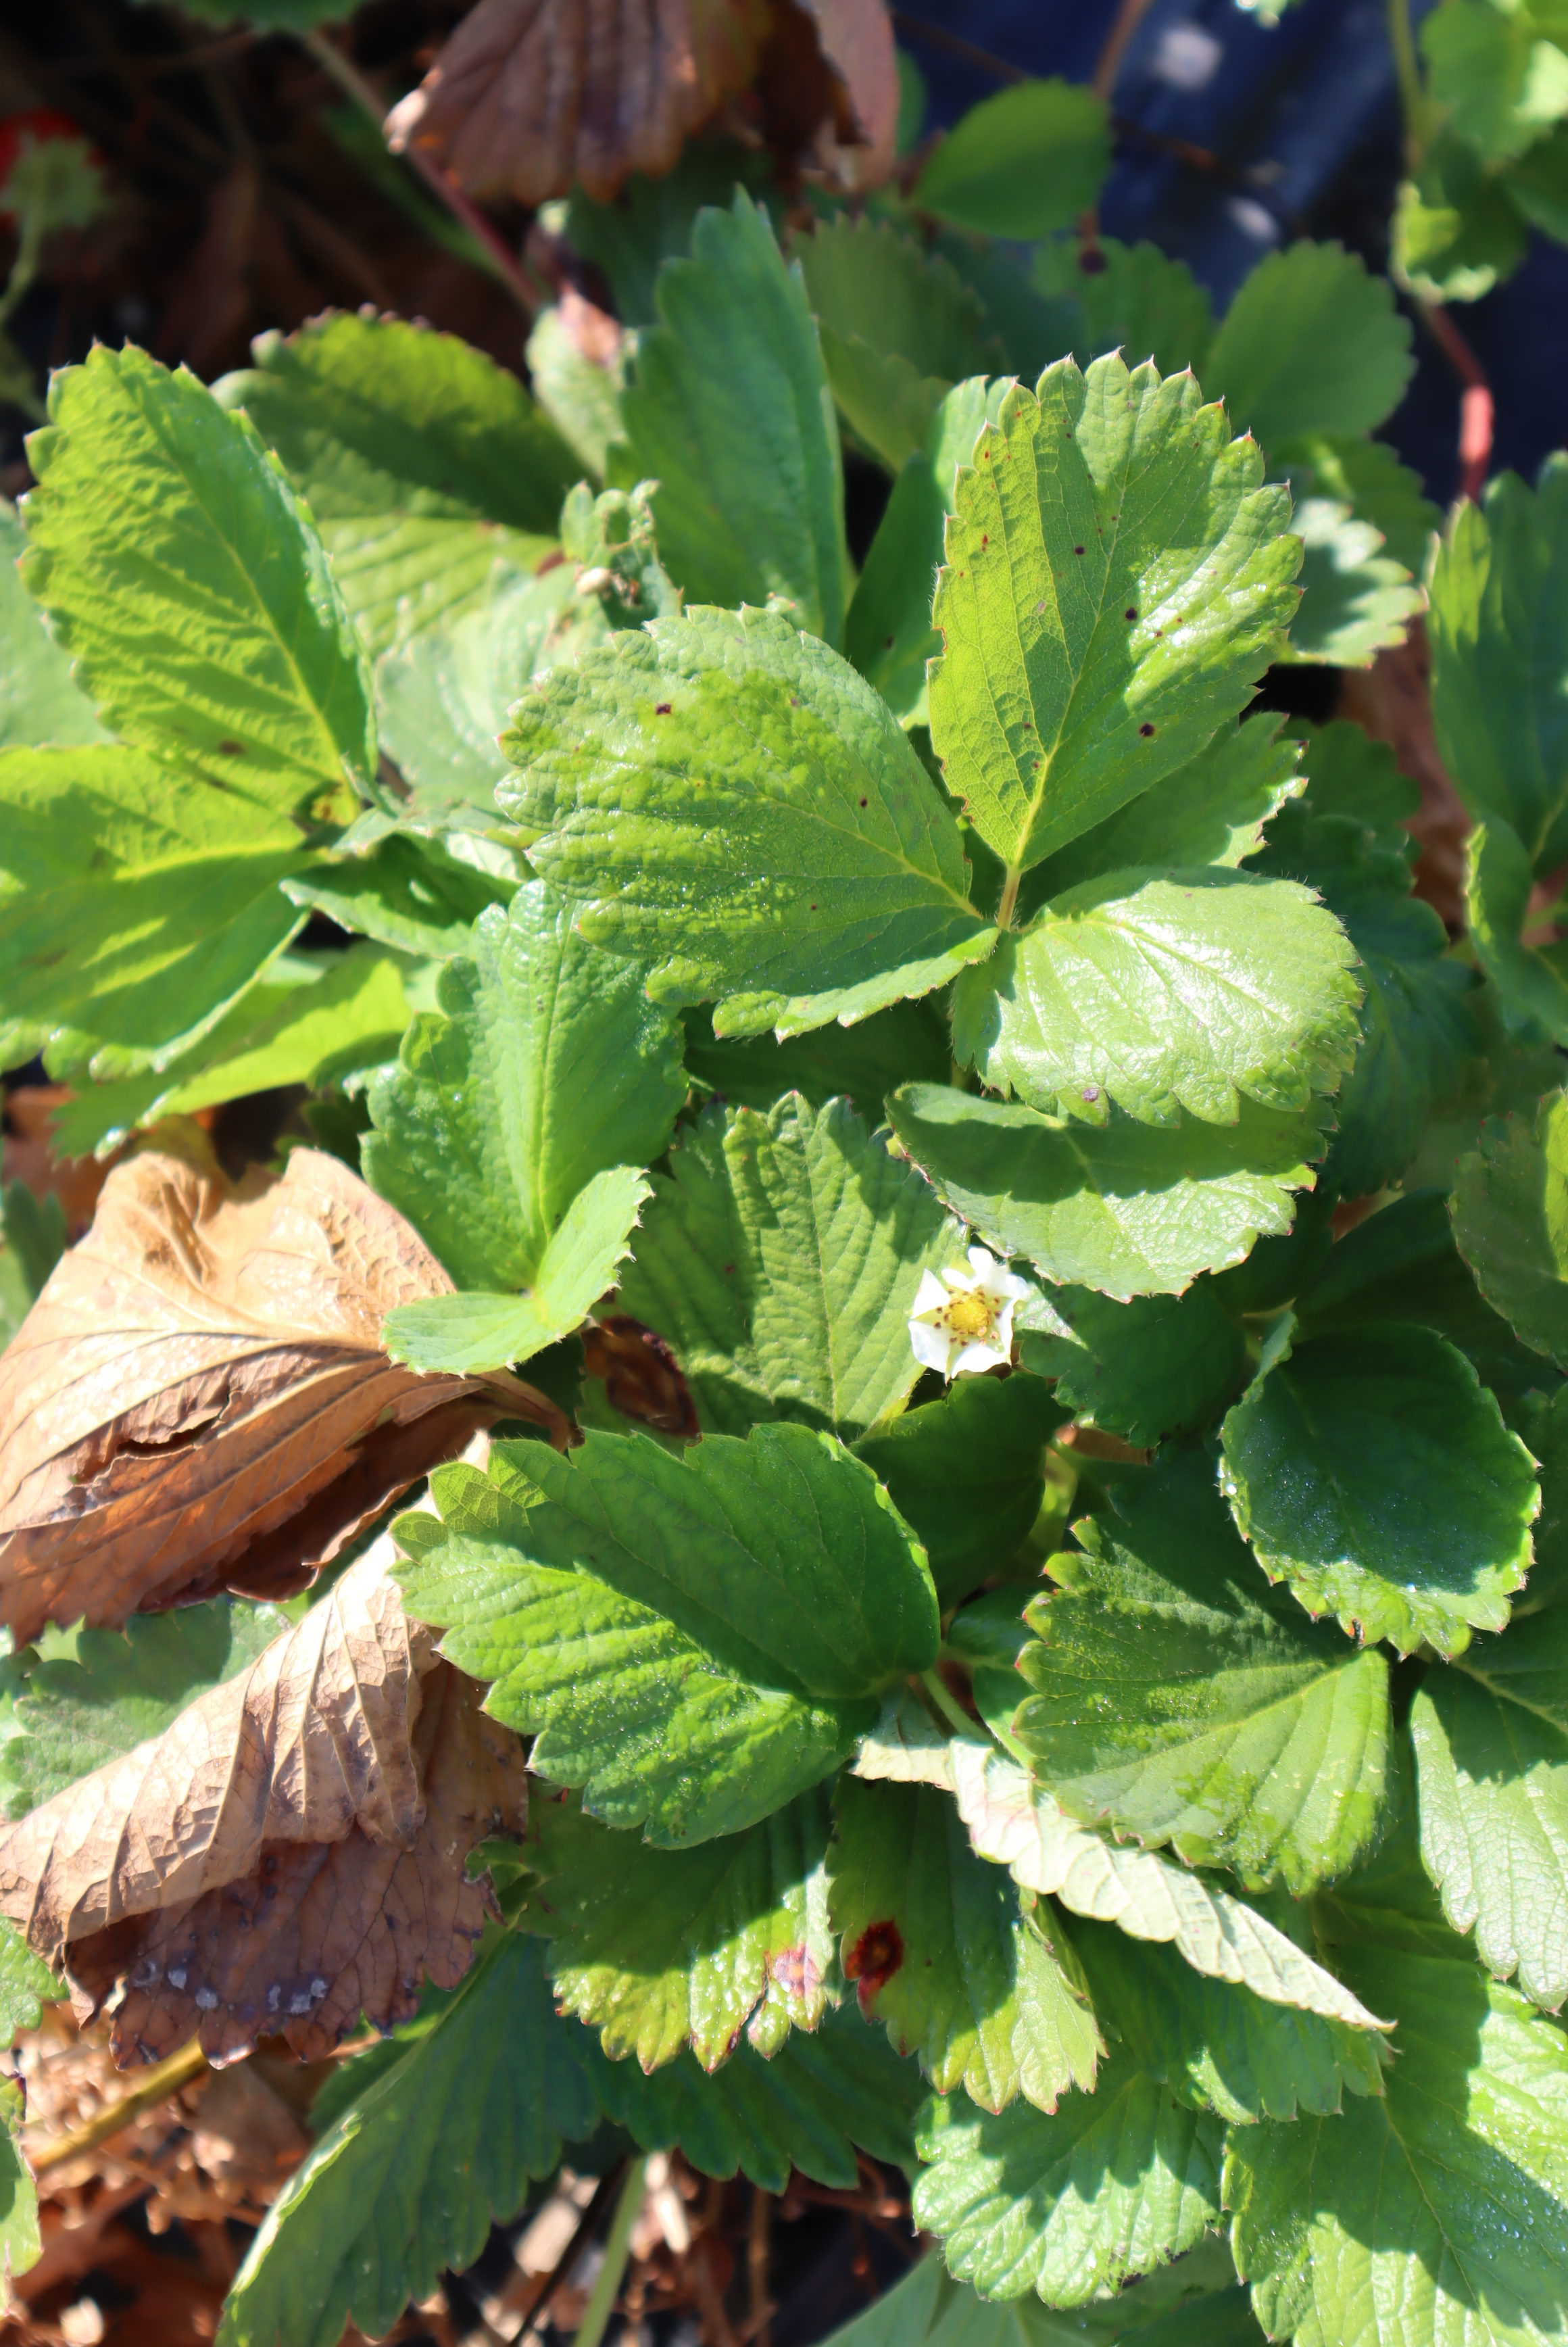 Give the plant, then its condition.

strawberry, leaf scorch
